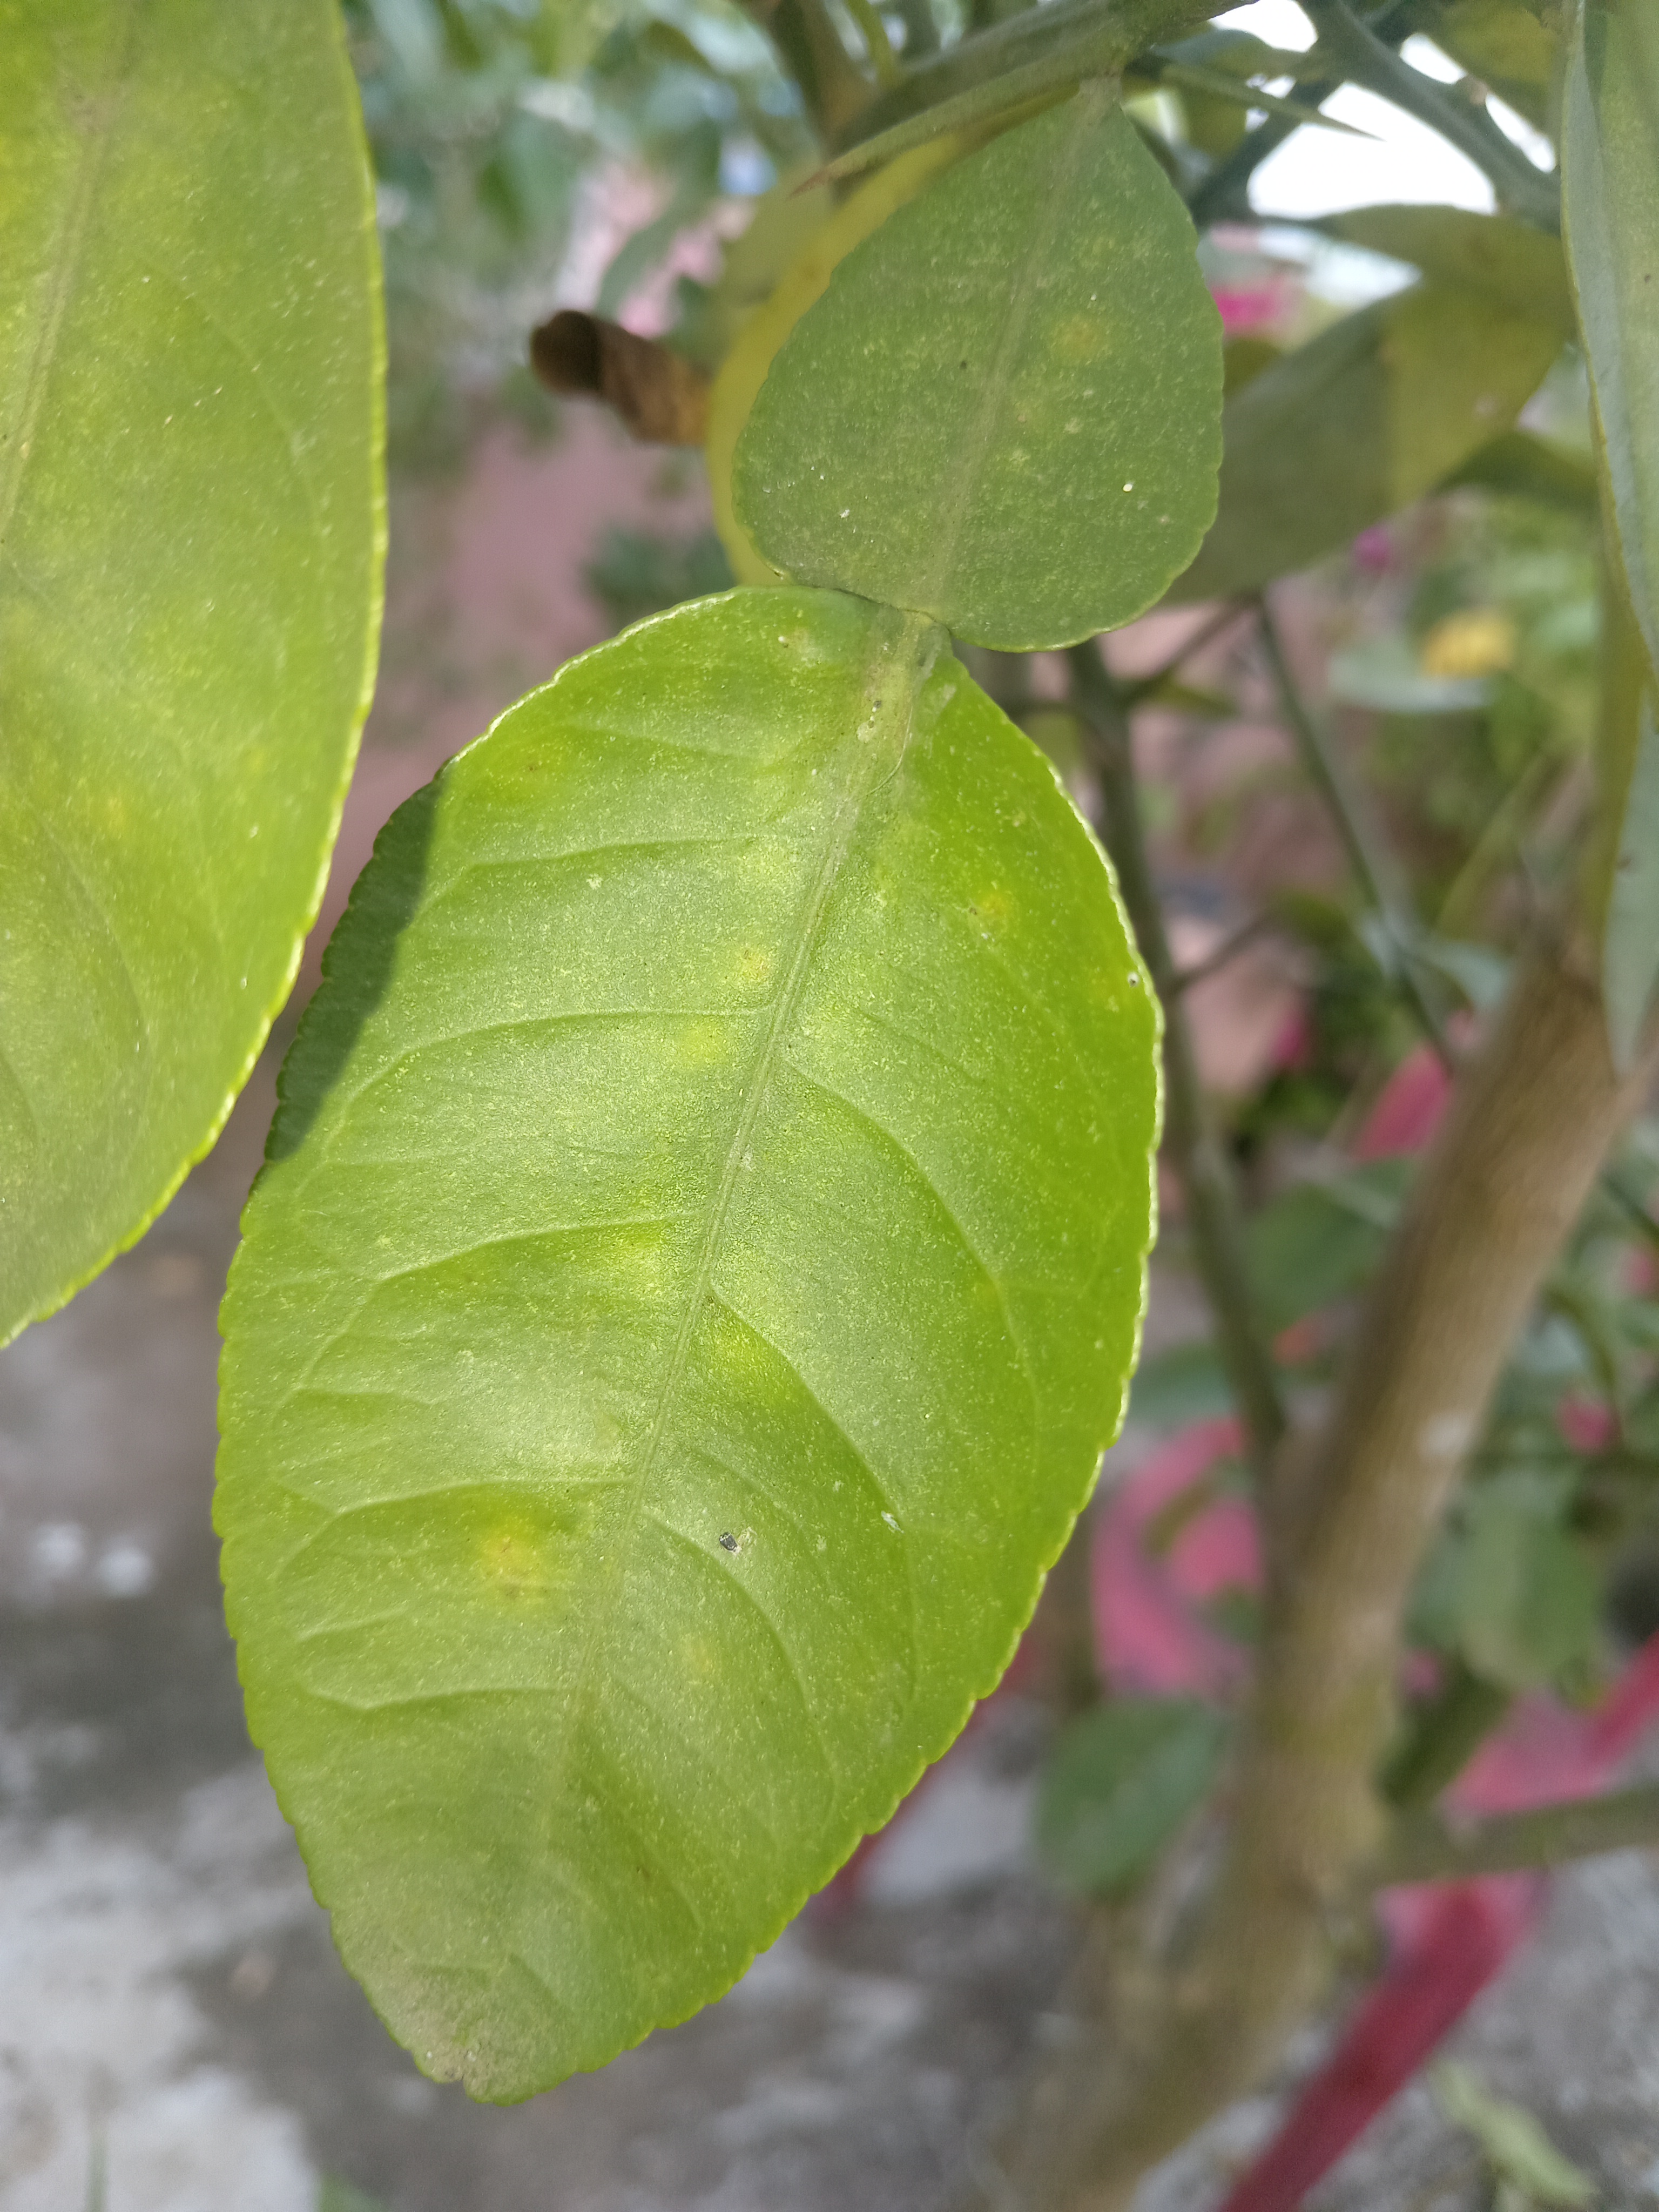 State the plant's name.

lemon
